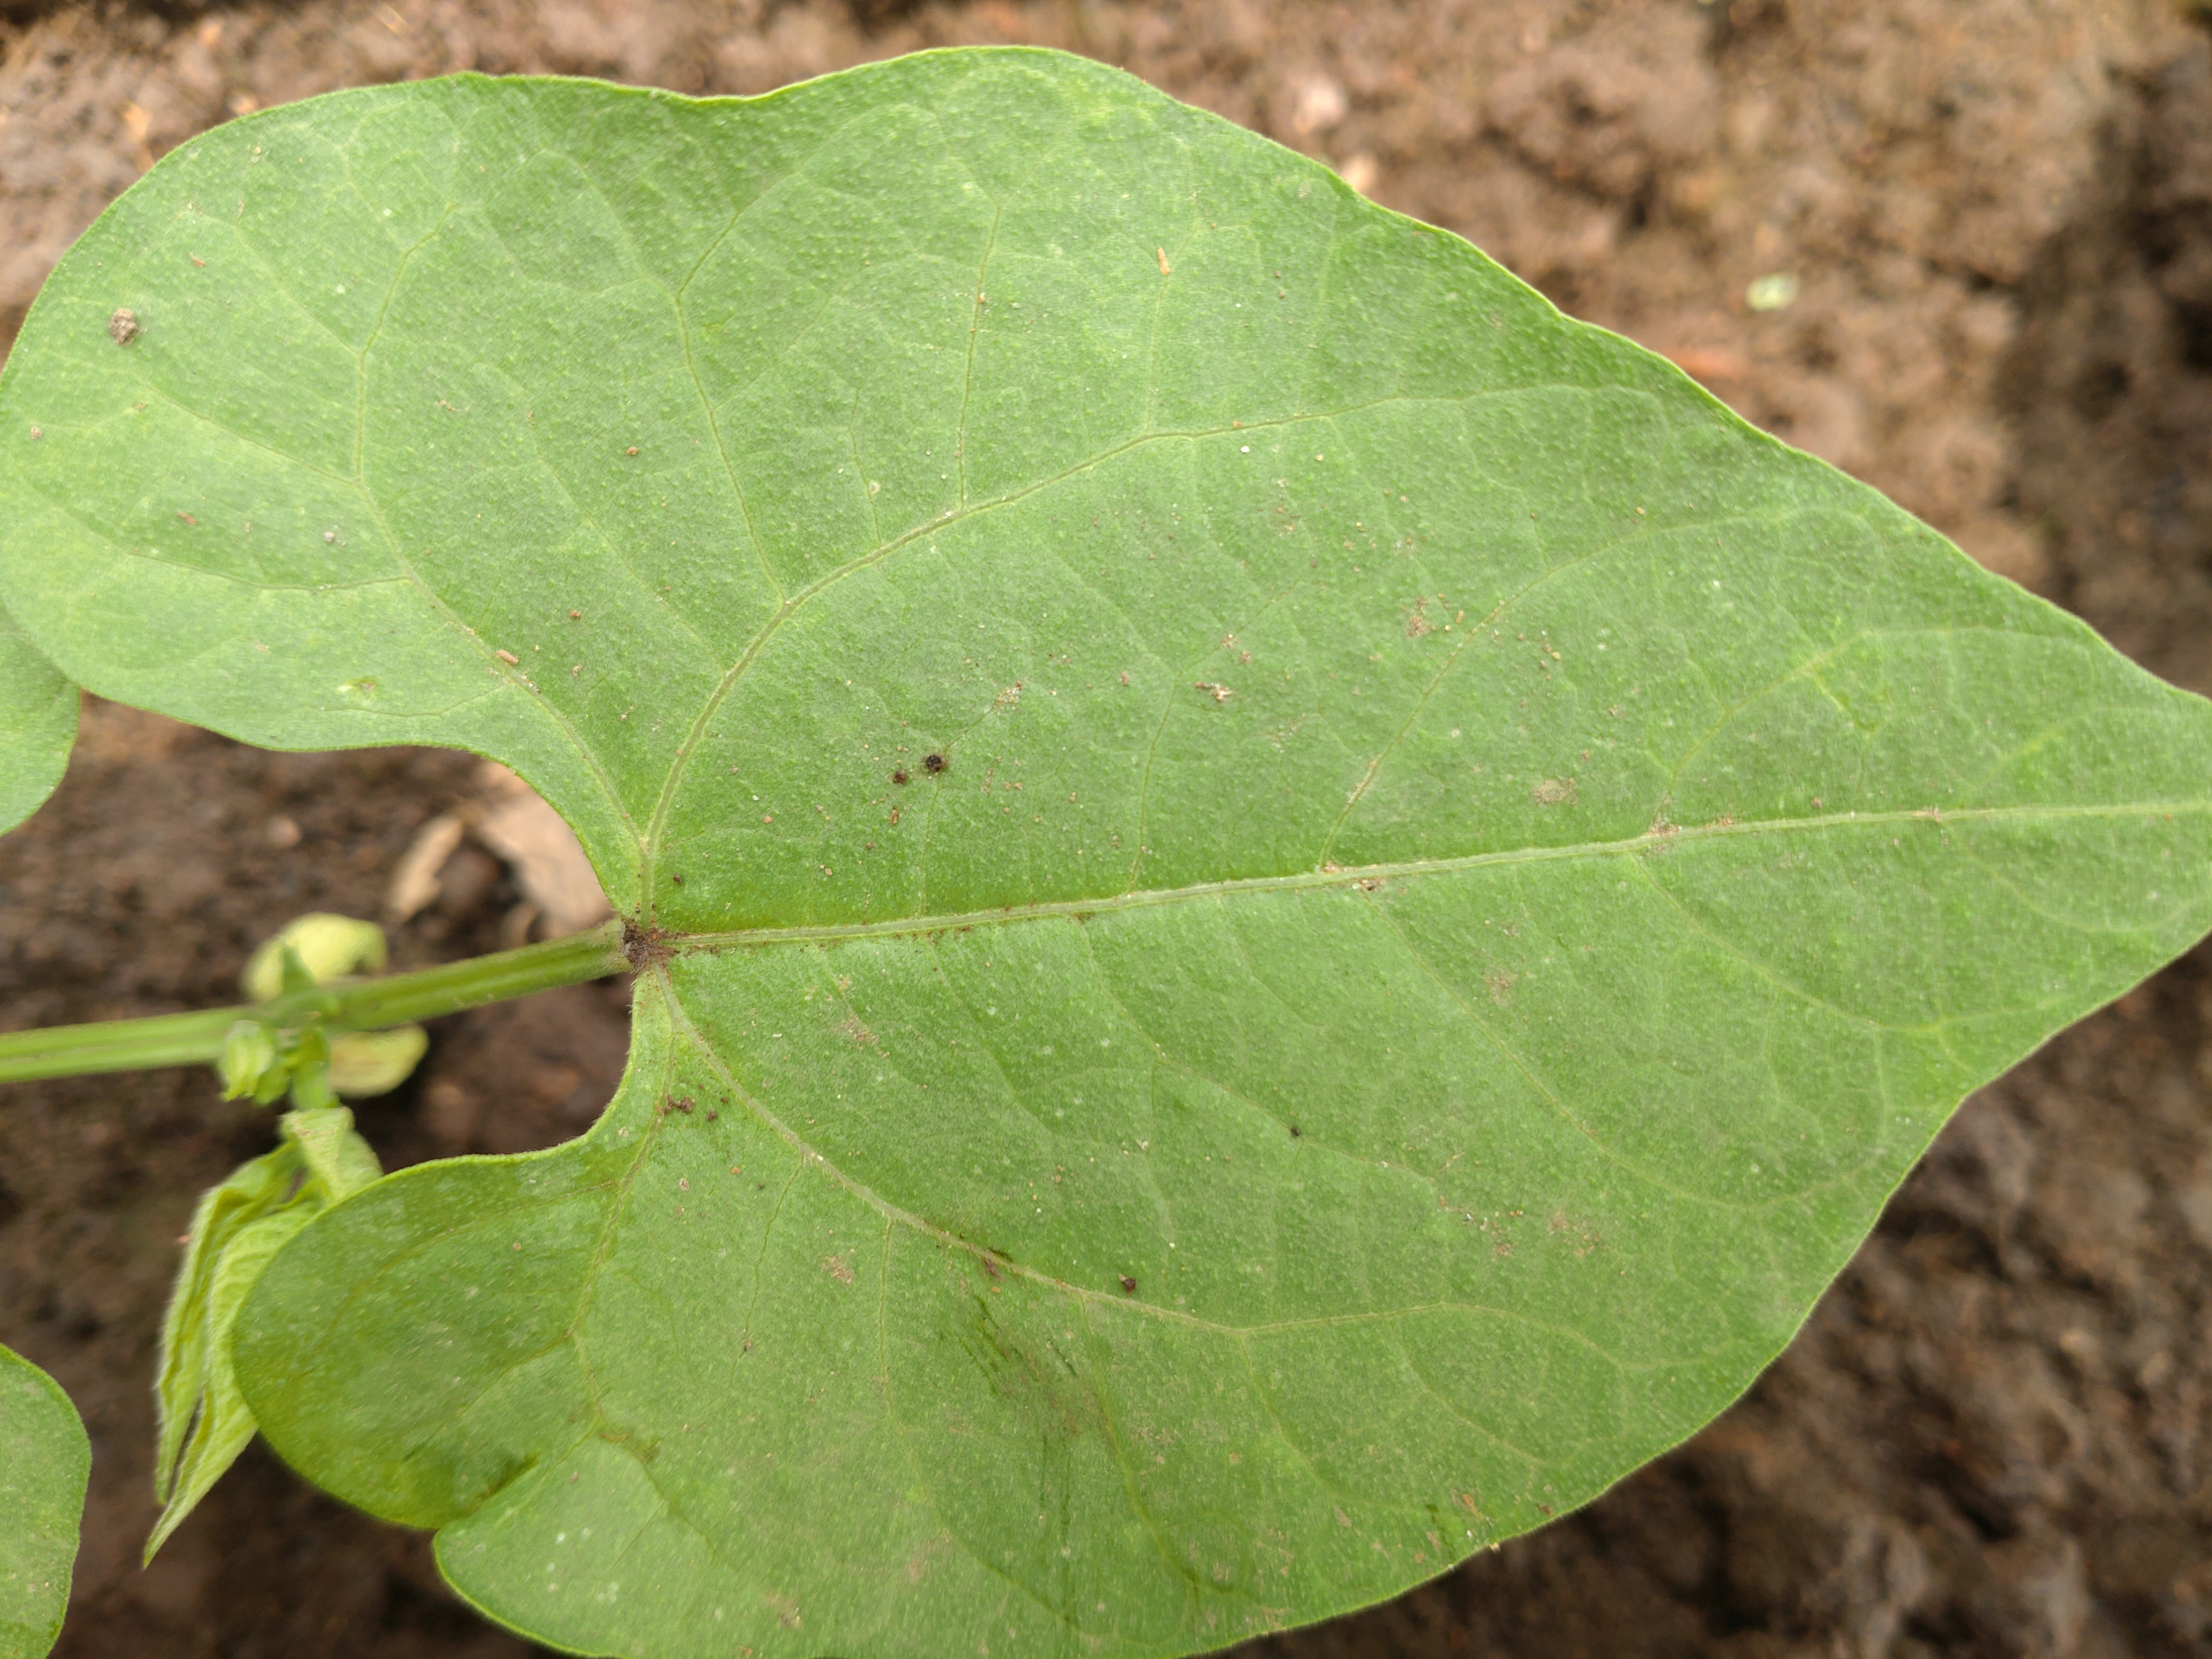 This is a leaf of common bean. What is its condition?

healthy
